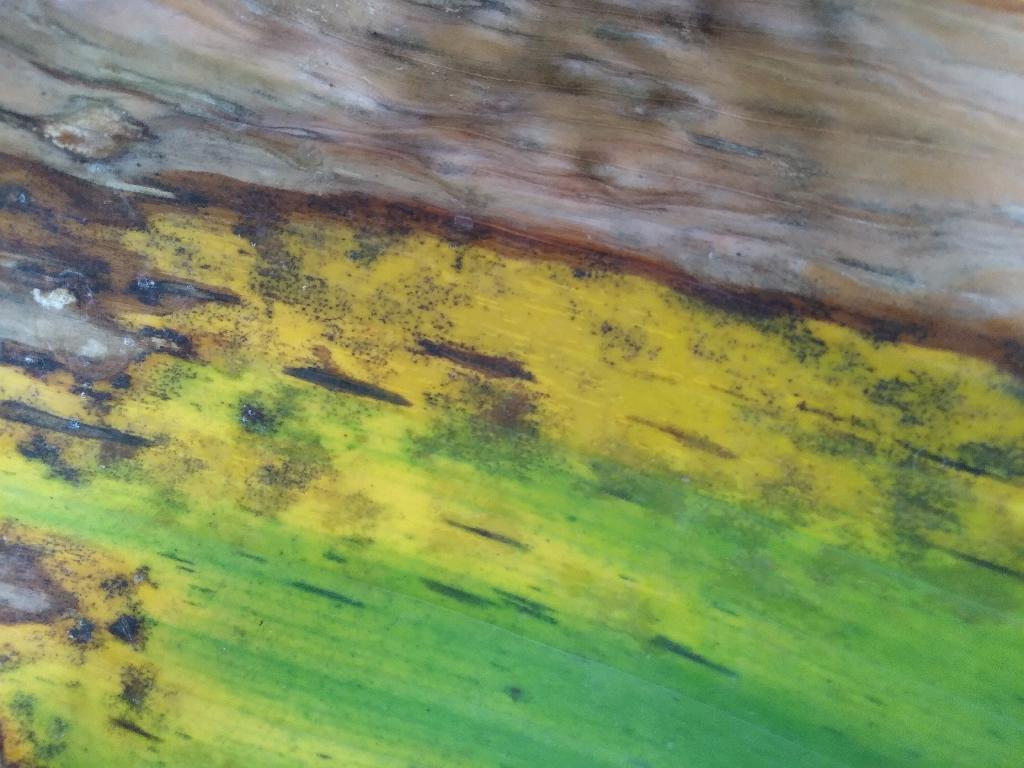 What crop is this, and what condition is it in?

banana, black sigatoka
